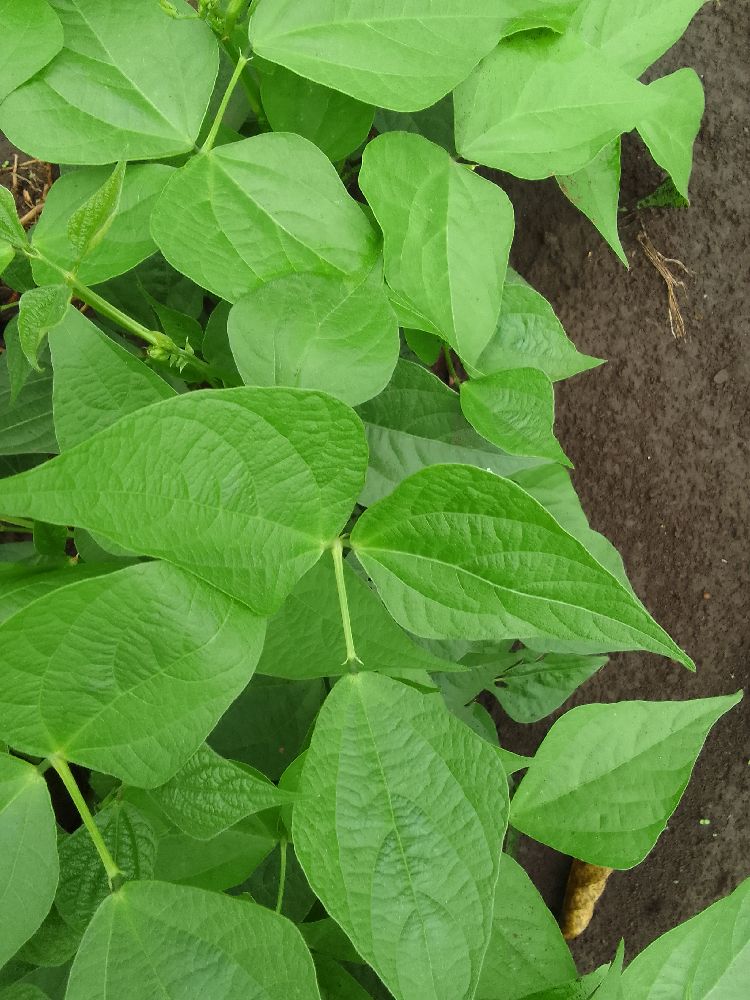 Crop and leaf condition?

common bean, healthy
